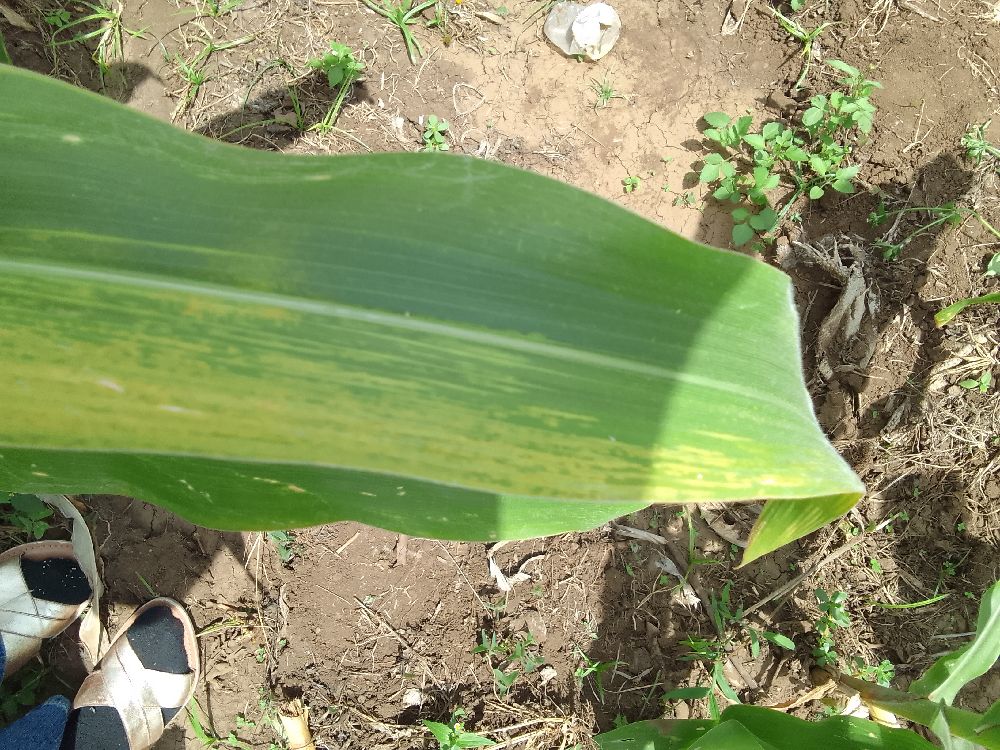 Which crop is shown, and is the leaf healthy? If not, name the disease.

maize, maize lethal necrosis
